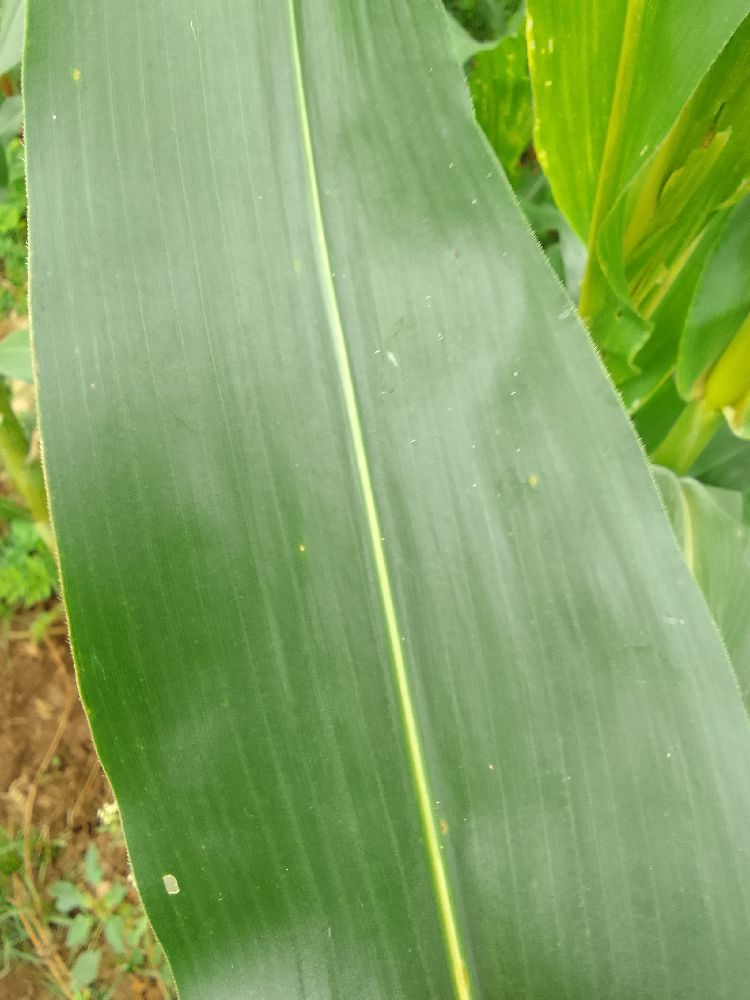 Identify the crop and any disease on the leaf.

maize, healthy
